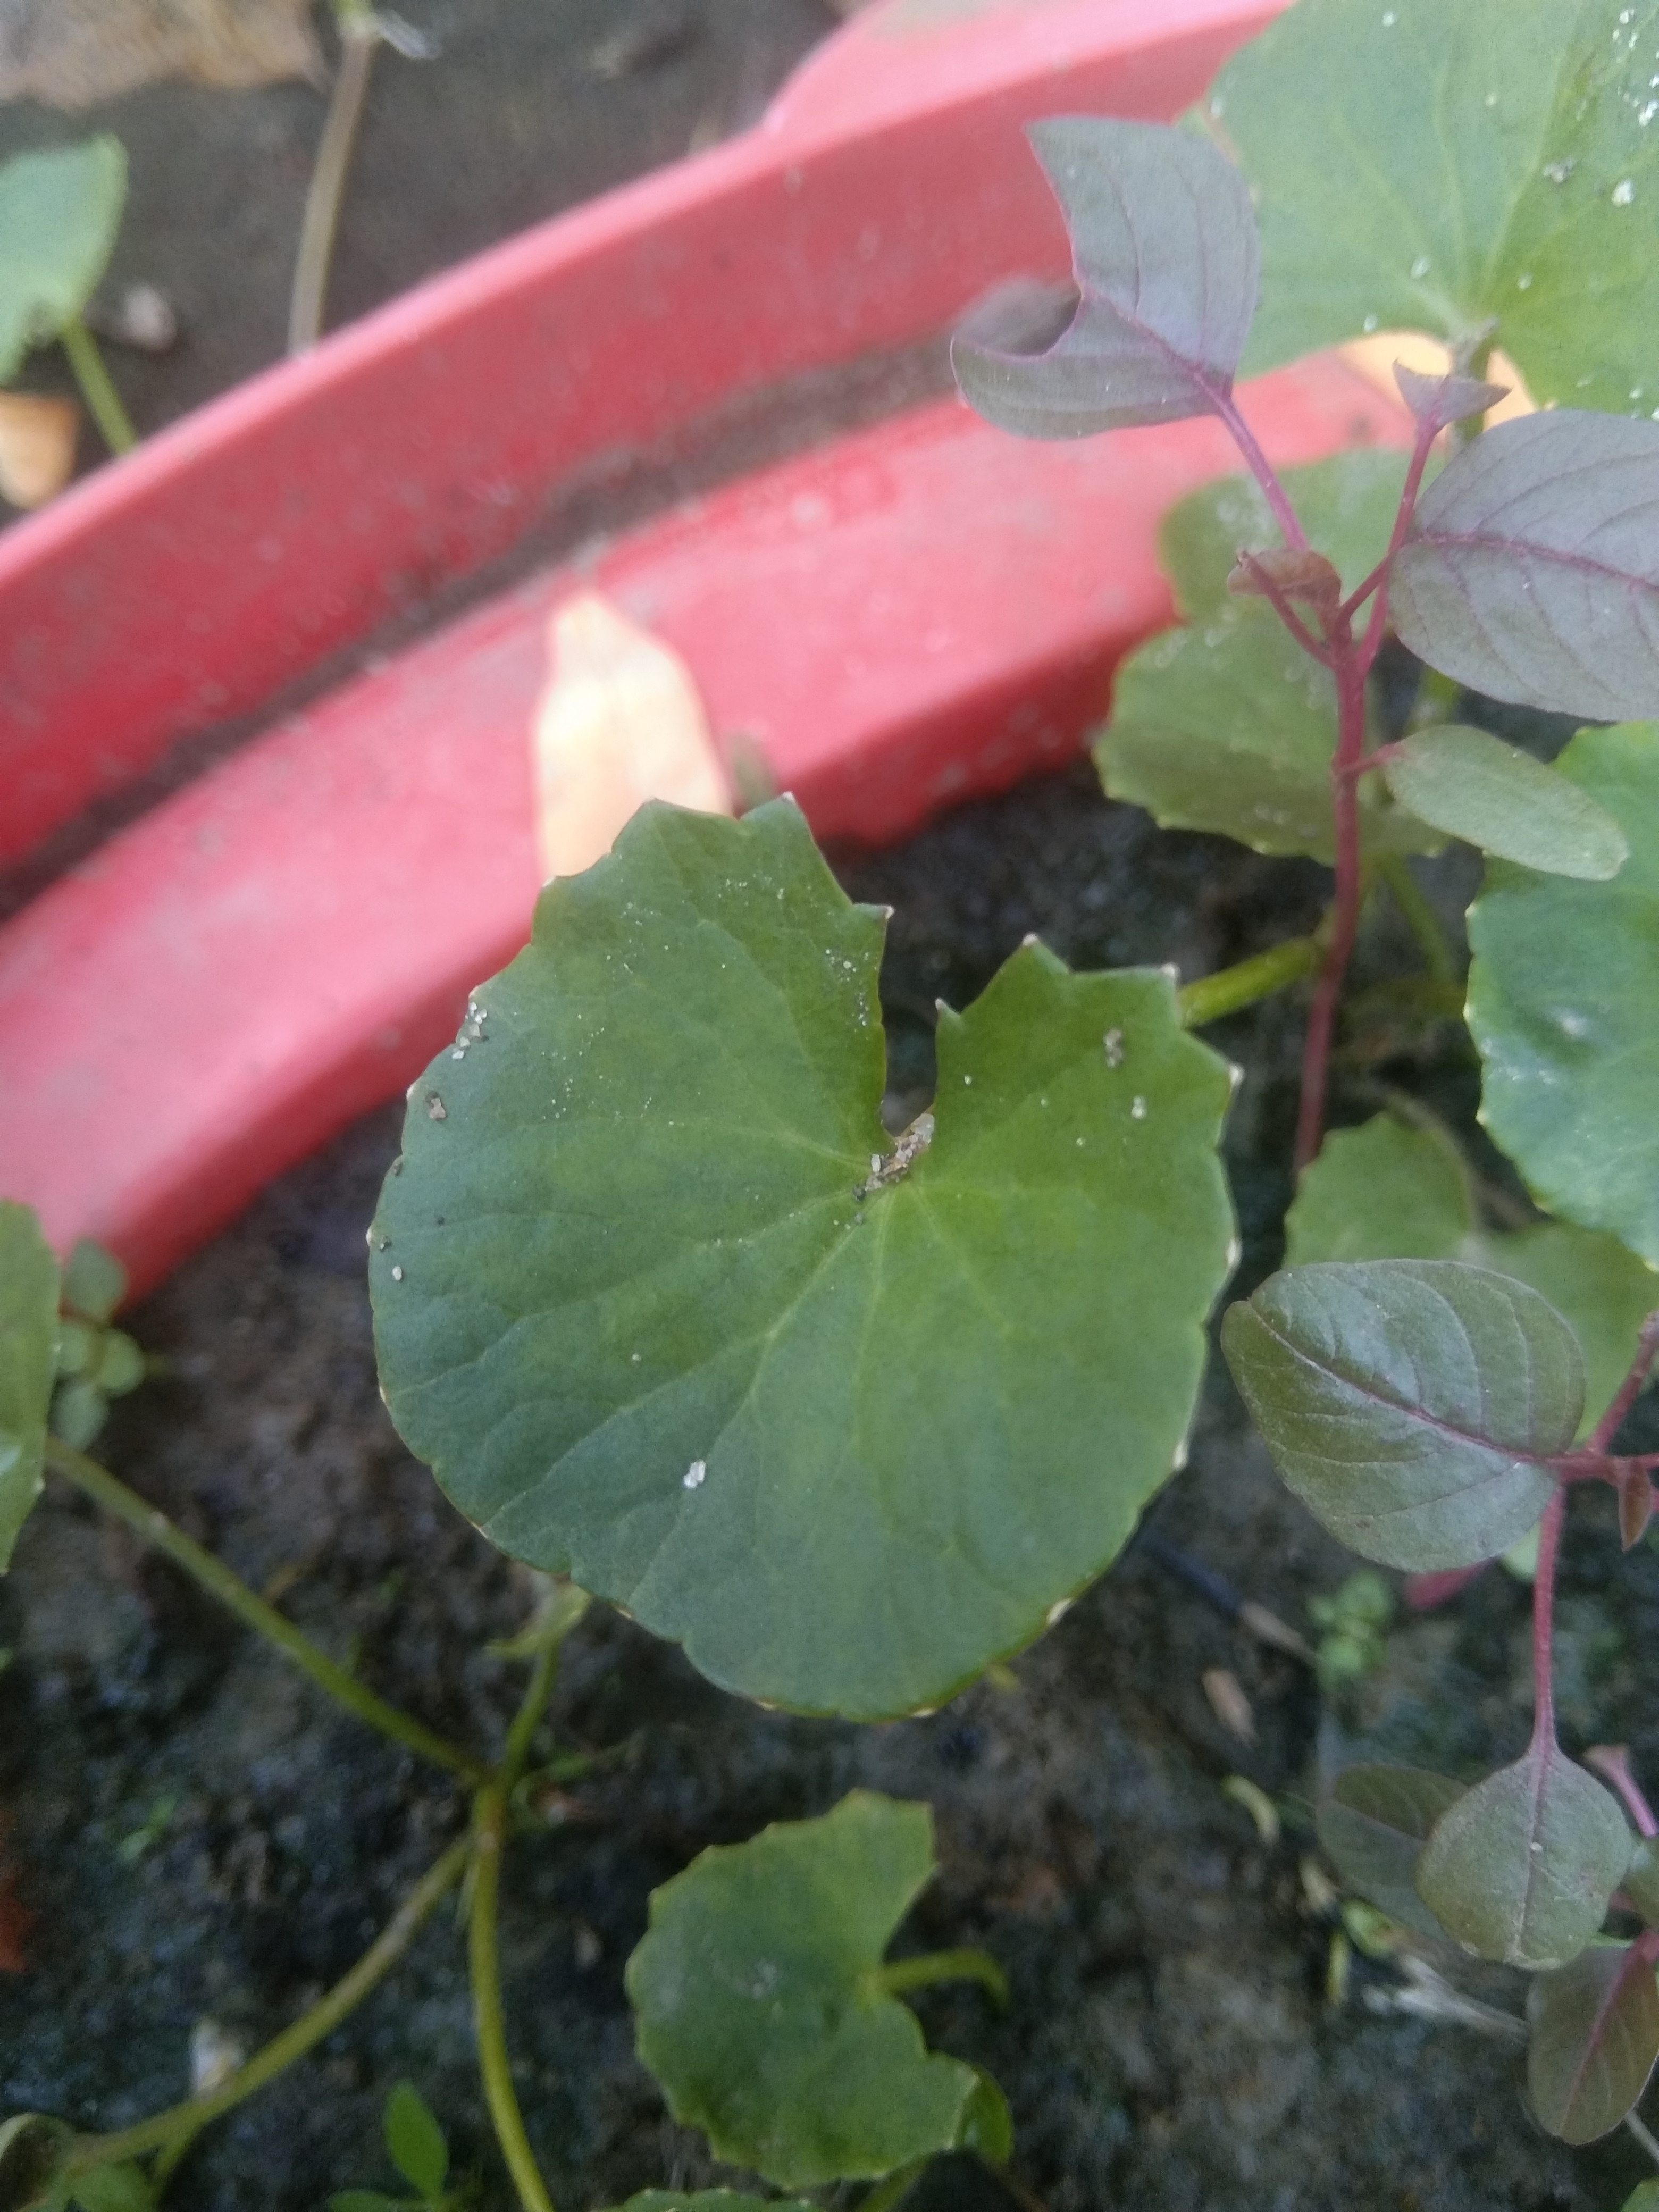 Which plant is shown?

thankuni
